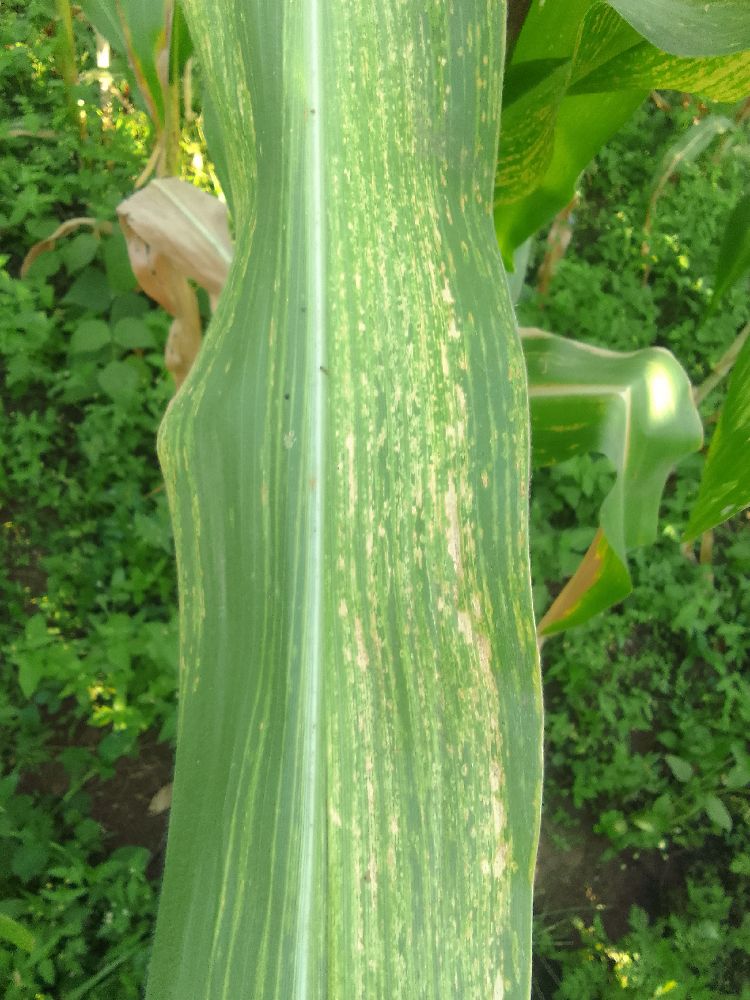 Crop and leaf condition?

maize, maize lethal necrosis
